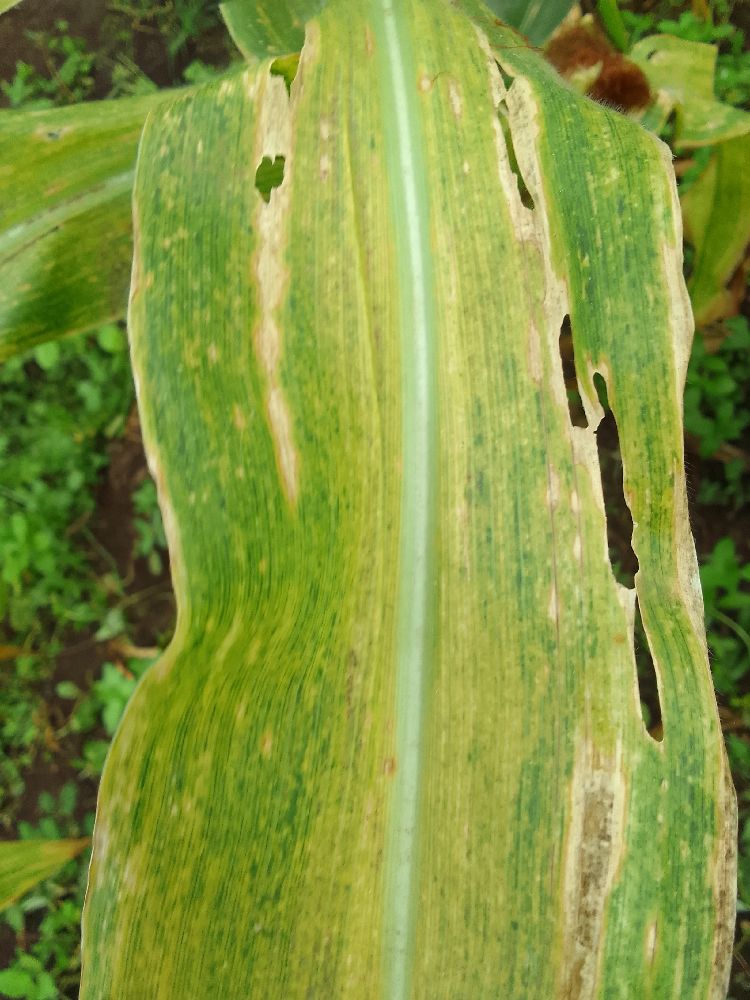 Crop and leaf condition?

maize, maize lethal necrosis
